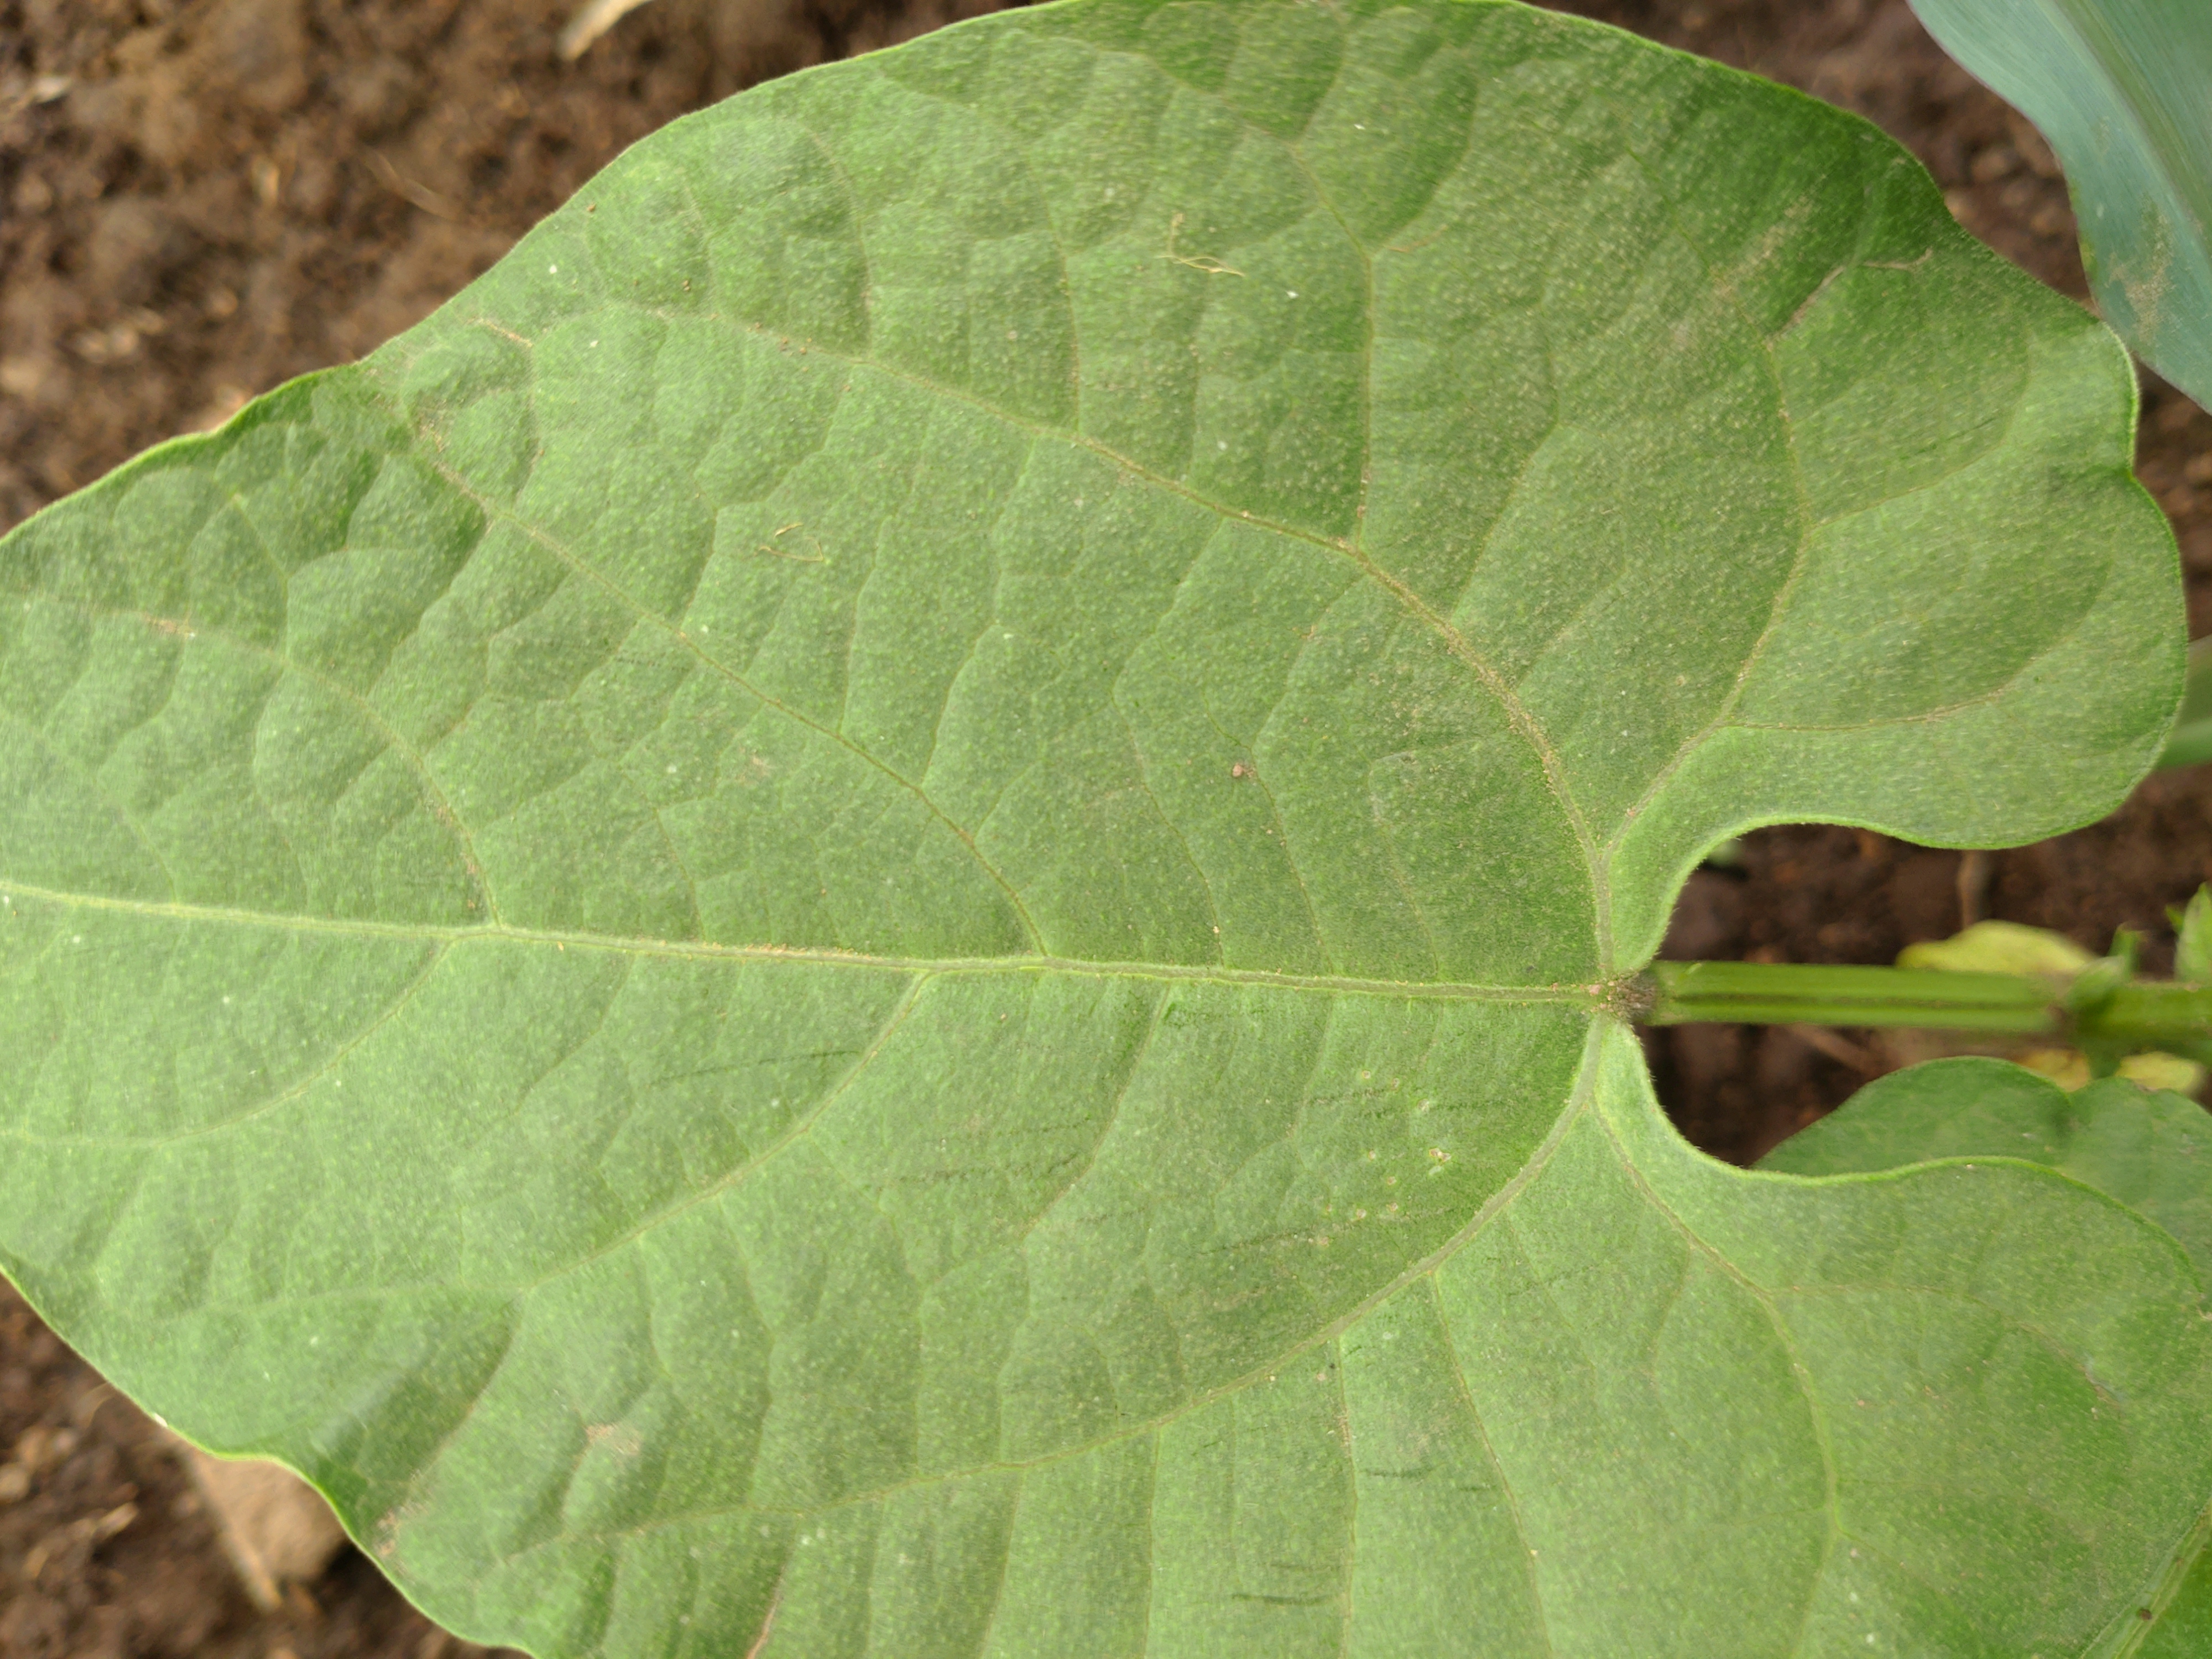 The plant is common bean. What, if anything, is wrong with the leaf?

healthy
